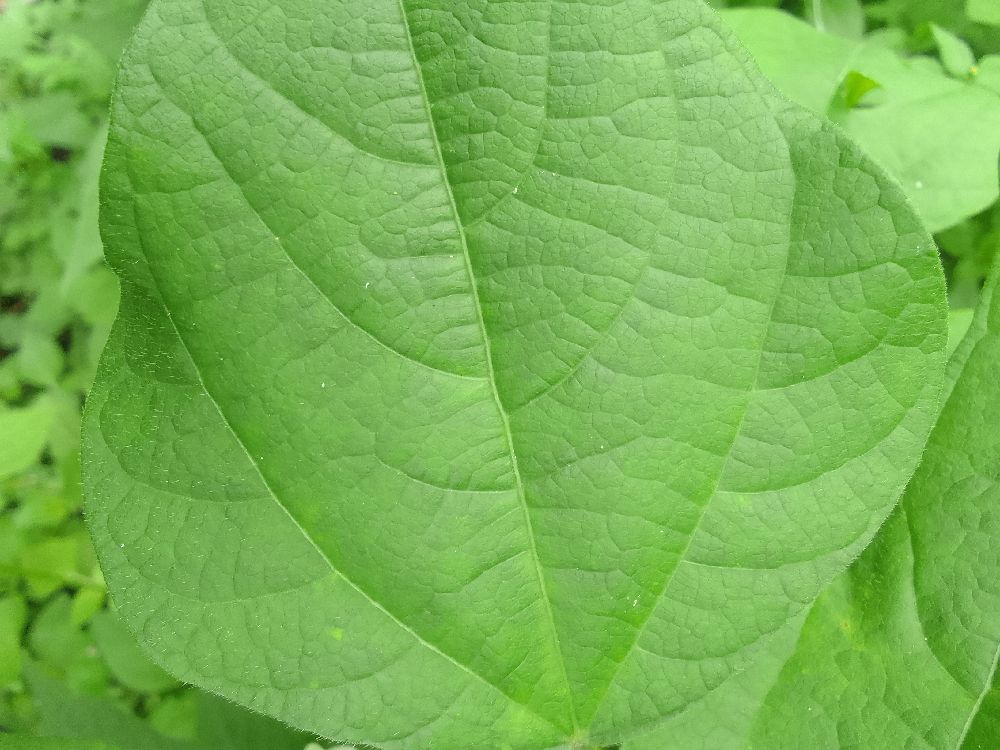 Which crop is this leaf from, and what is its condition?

common bean, healthy
